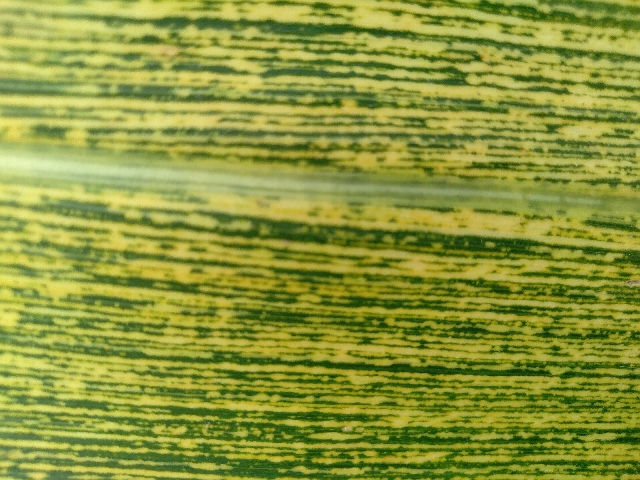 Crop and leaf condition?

maize, maize streak virus
